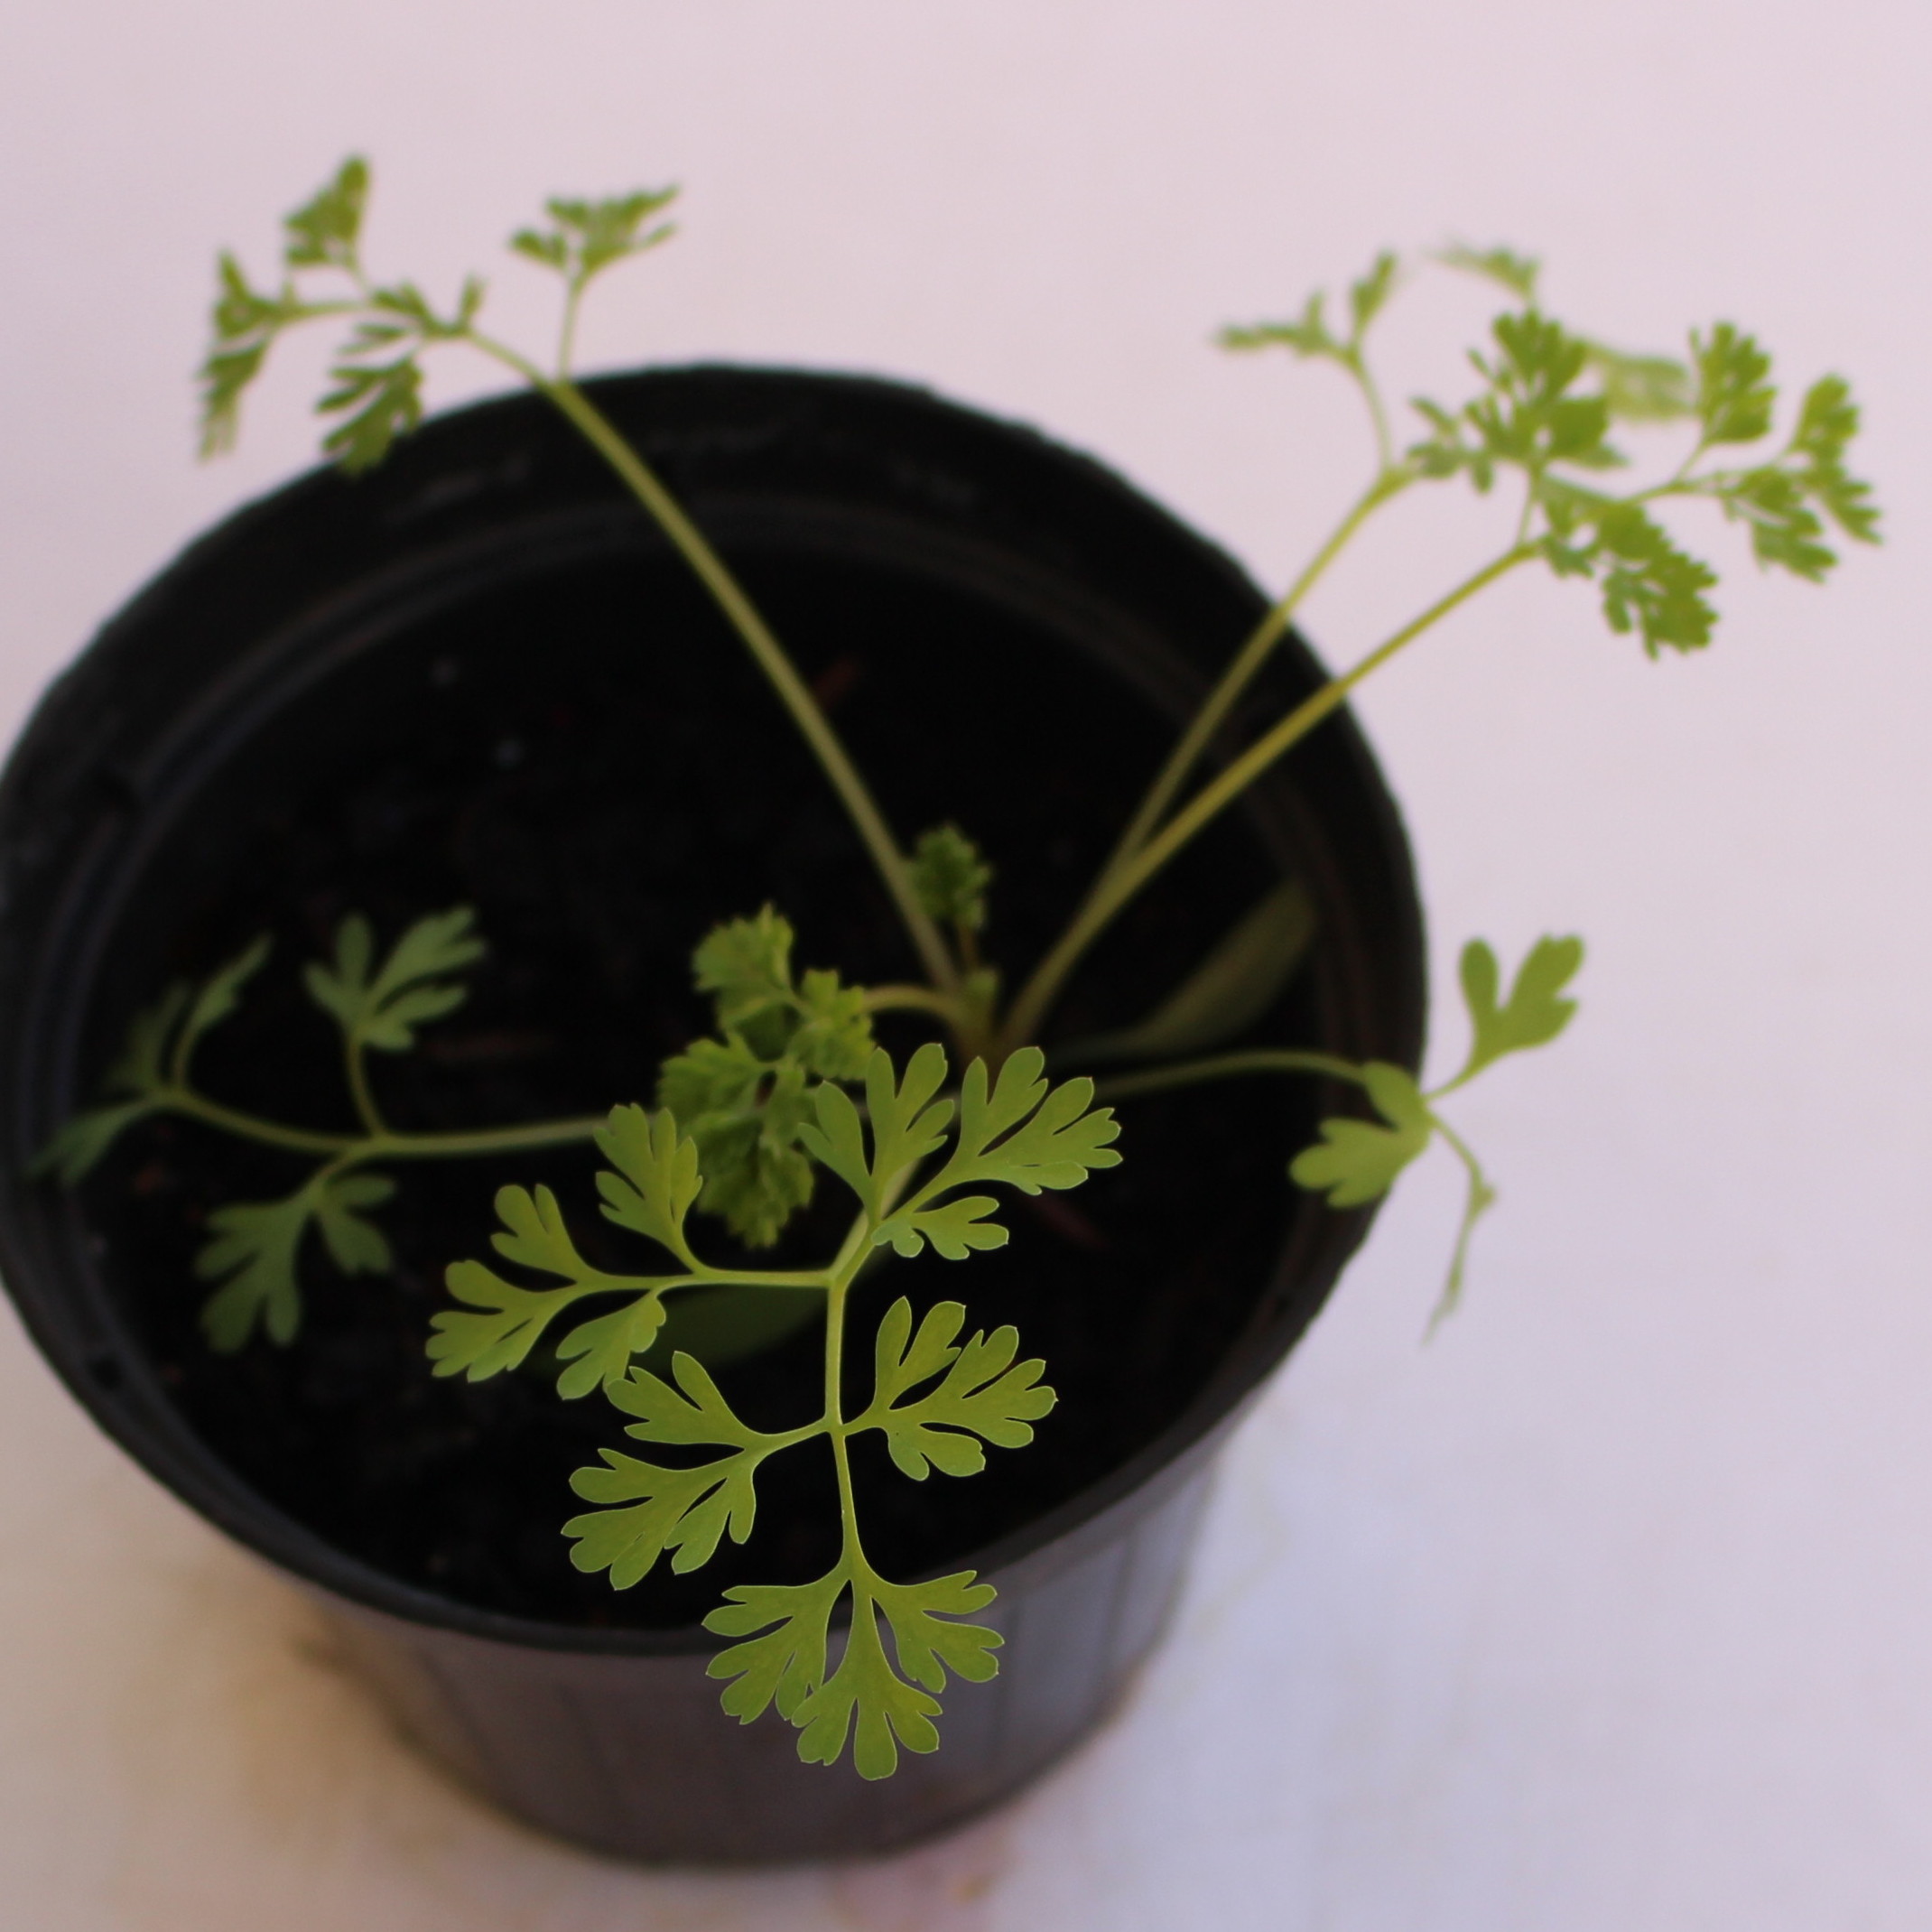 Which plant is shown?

Fumaria officinalis
